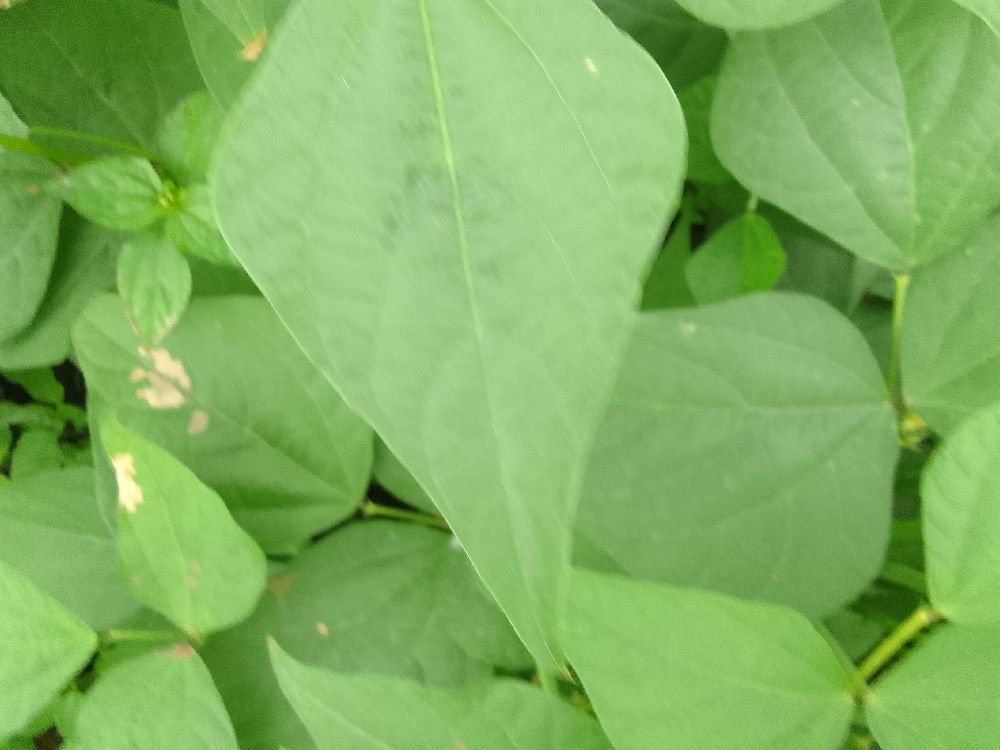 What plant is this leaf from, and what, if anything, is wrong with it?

common bean, healthy
